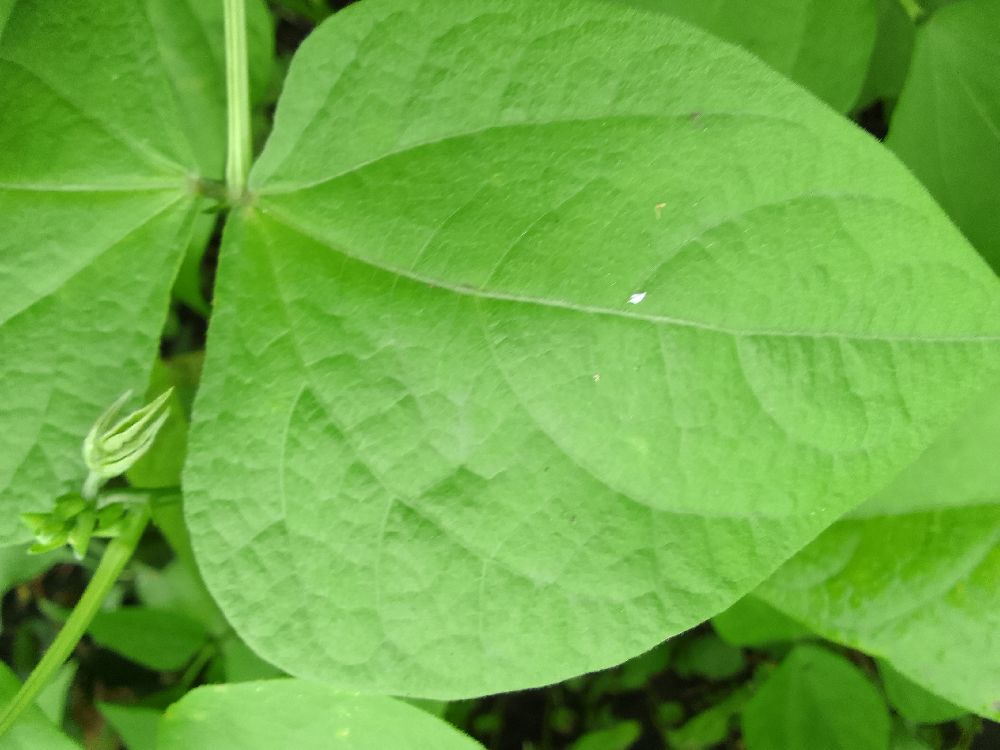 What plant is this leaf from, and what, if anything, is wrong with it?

common bean, healthy
